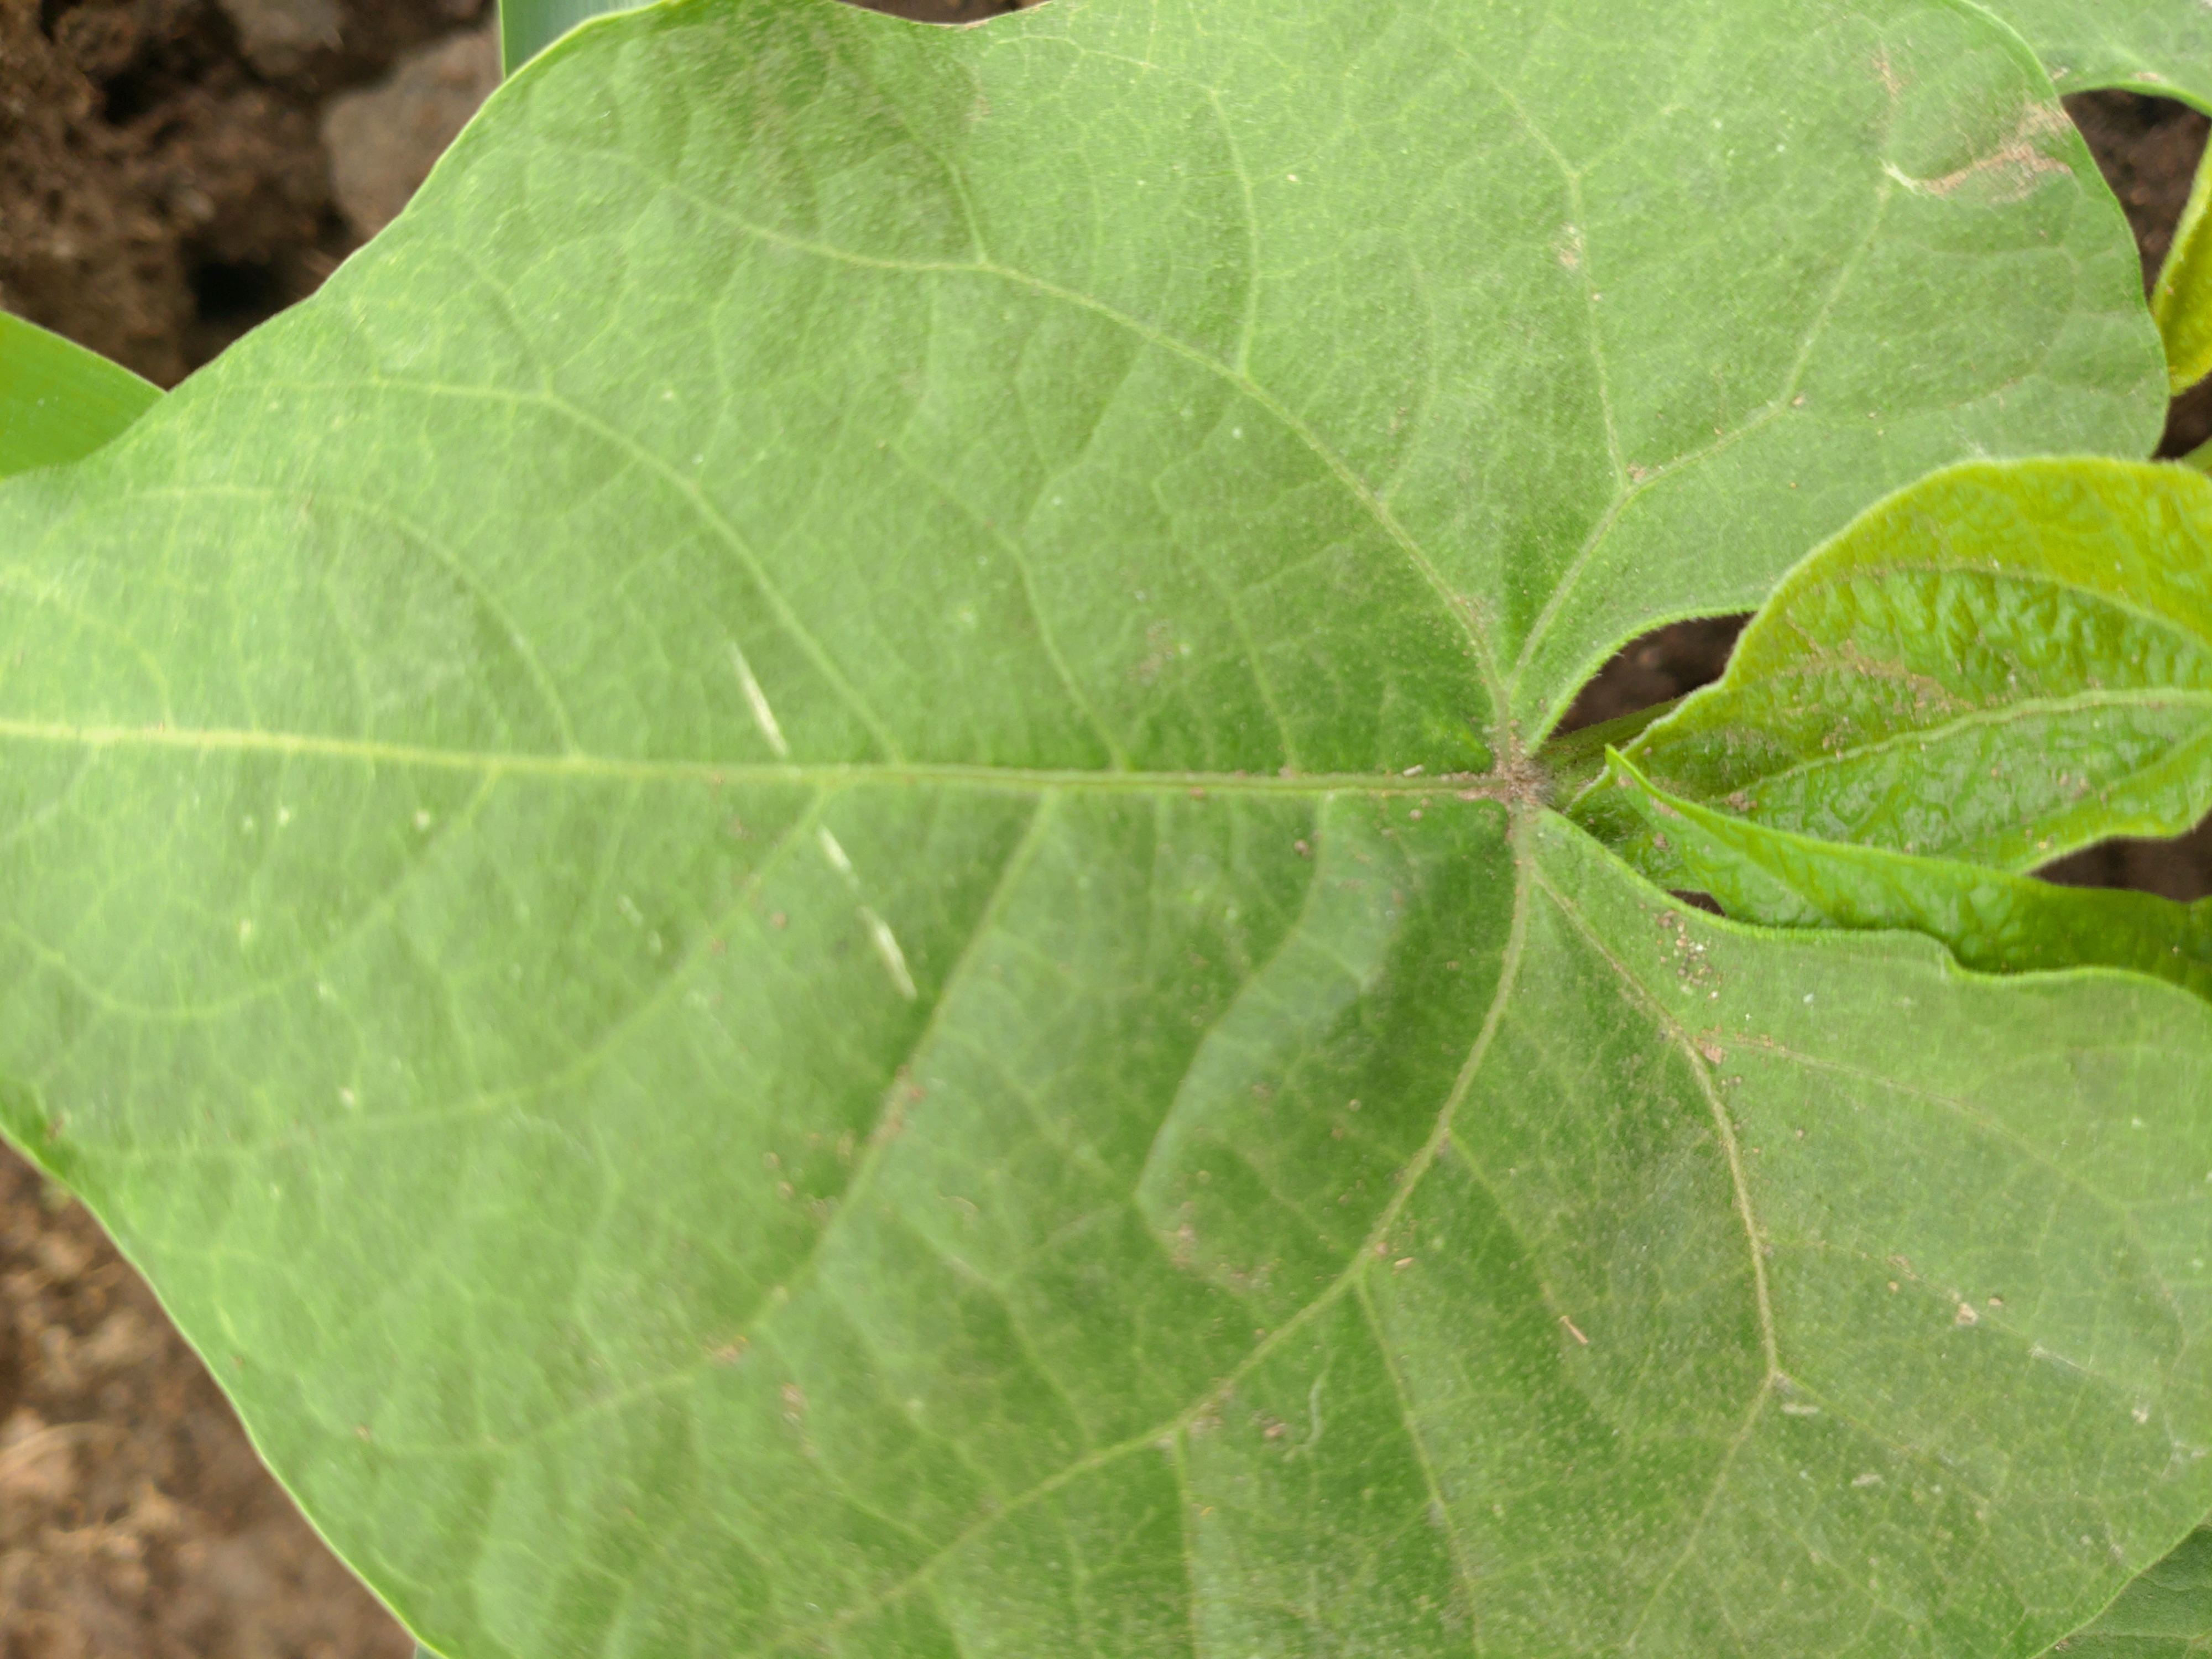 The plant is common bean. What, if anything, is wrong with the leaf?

healthy
